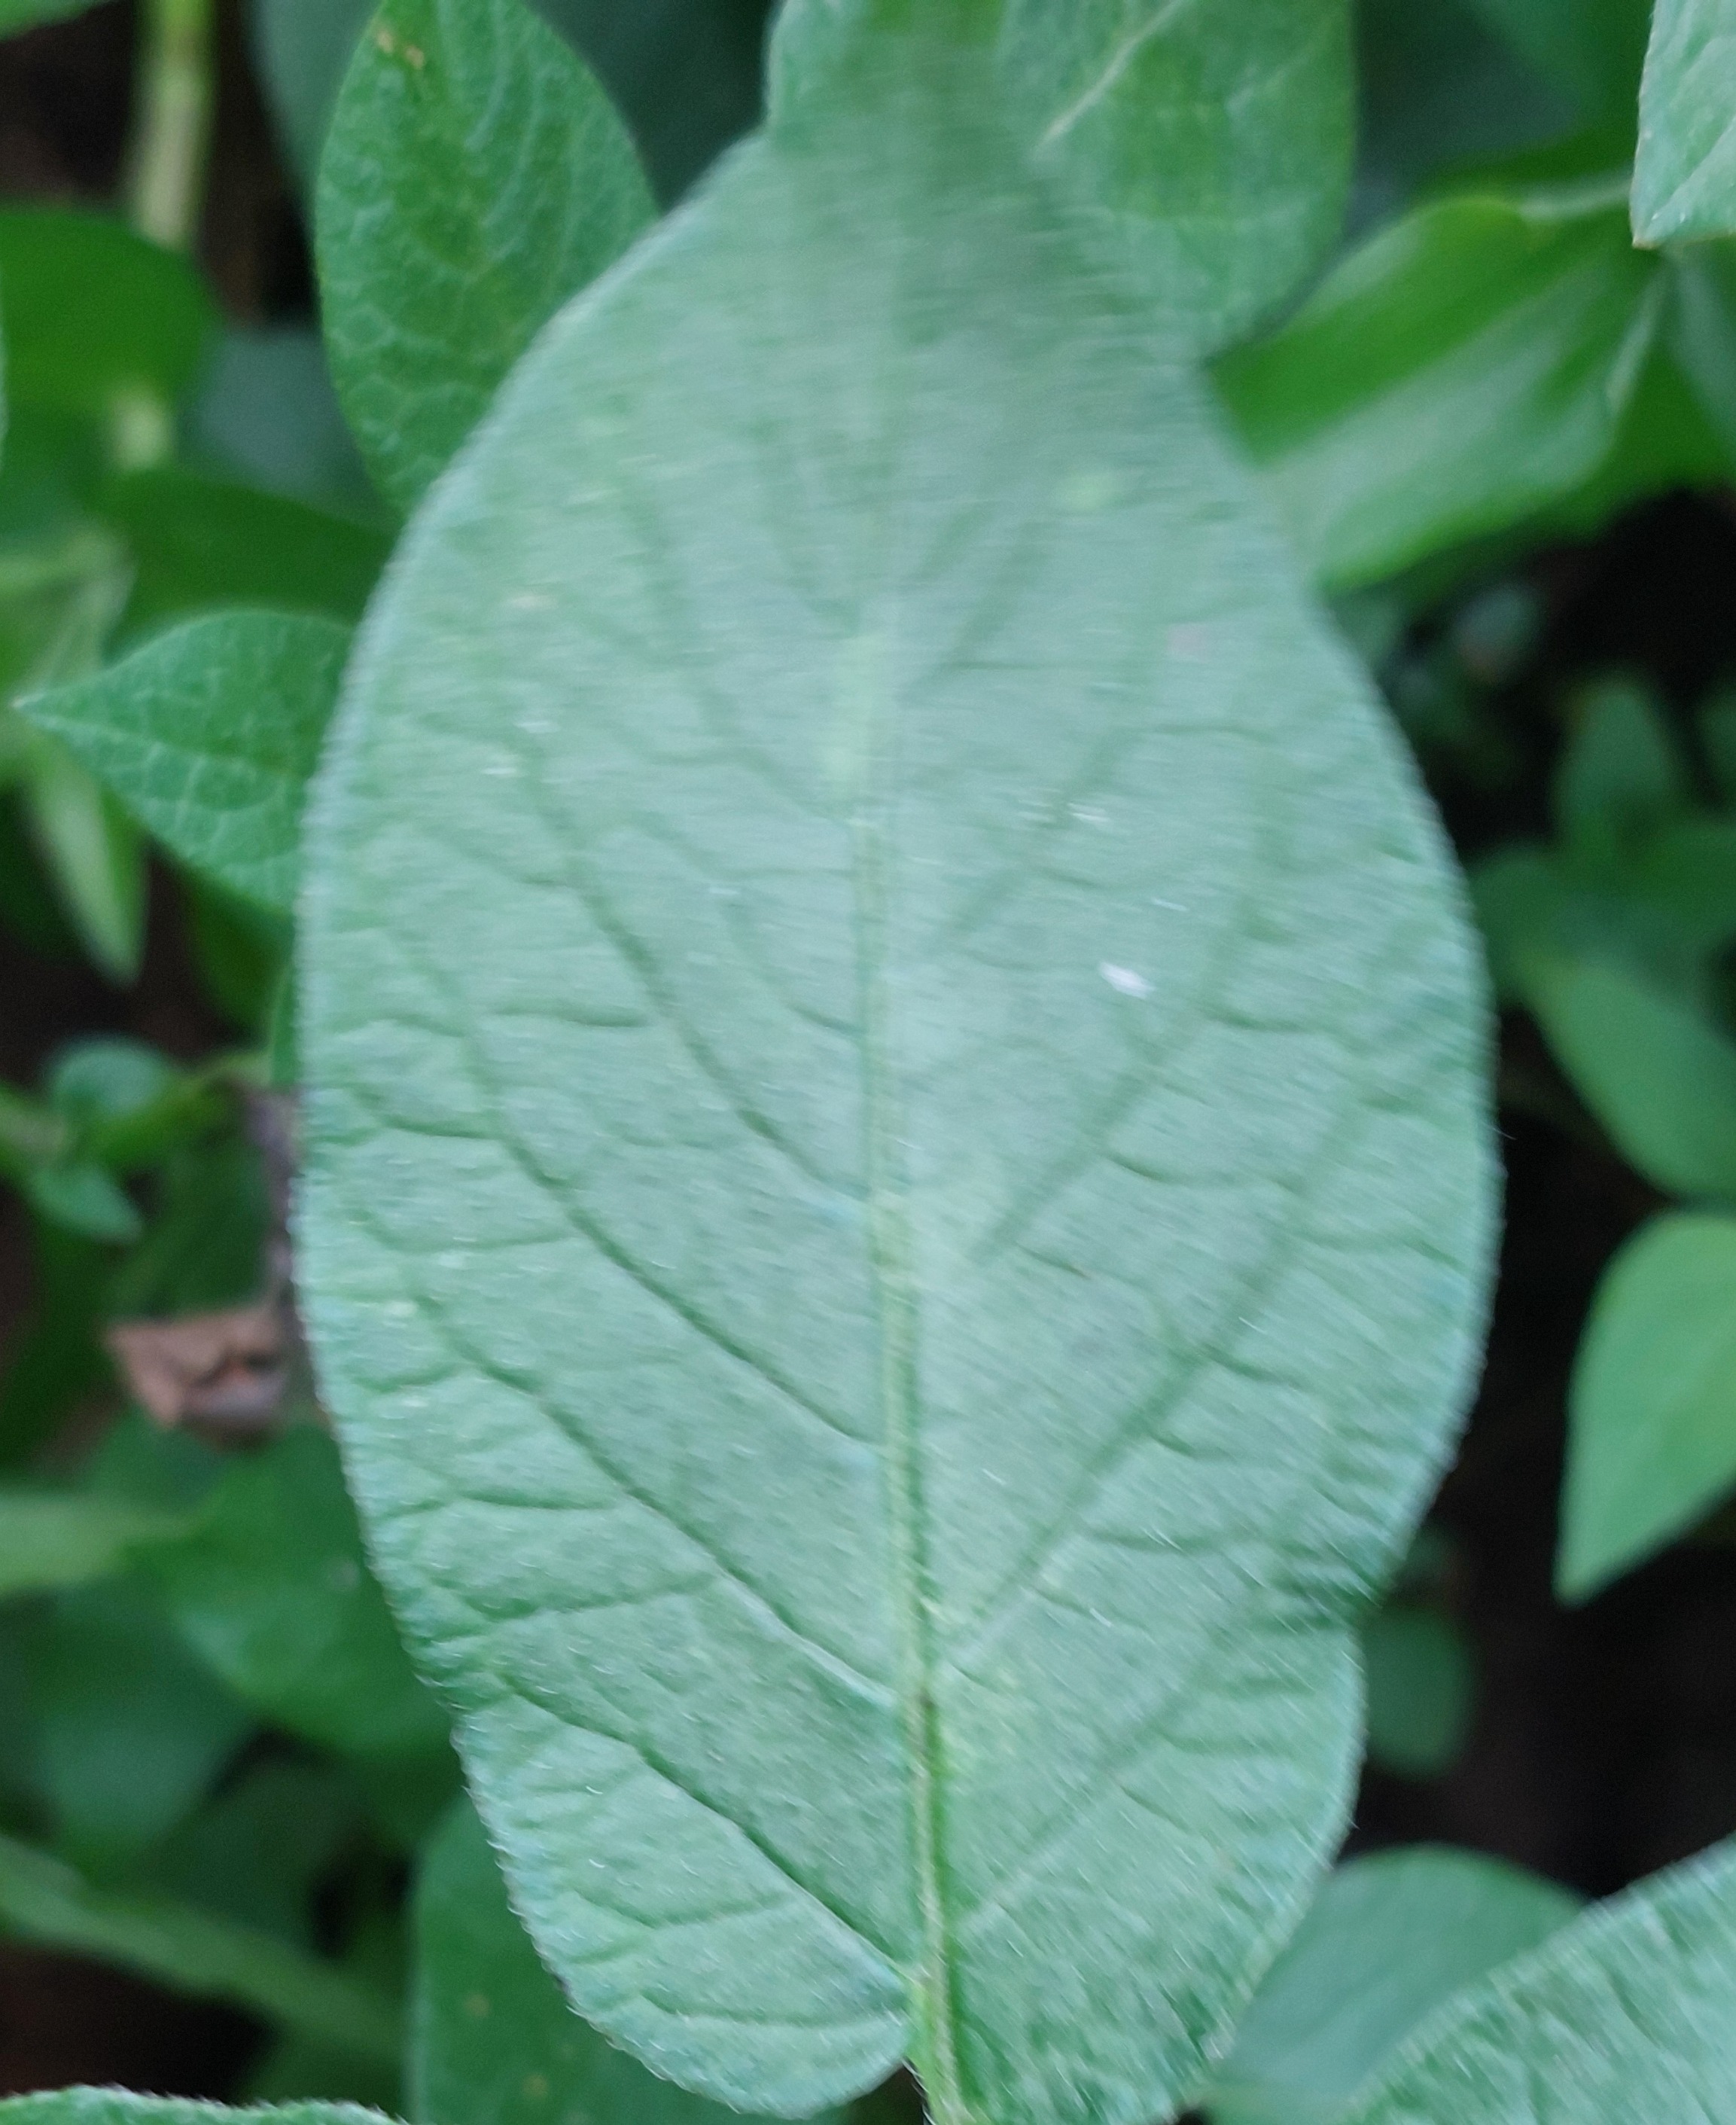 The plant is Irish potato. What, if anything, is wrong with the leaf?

healthy
